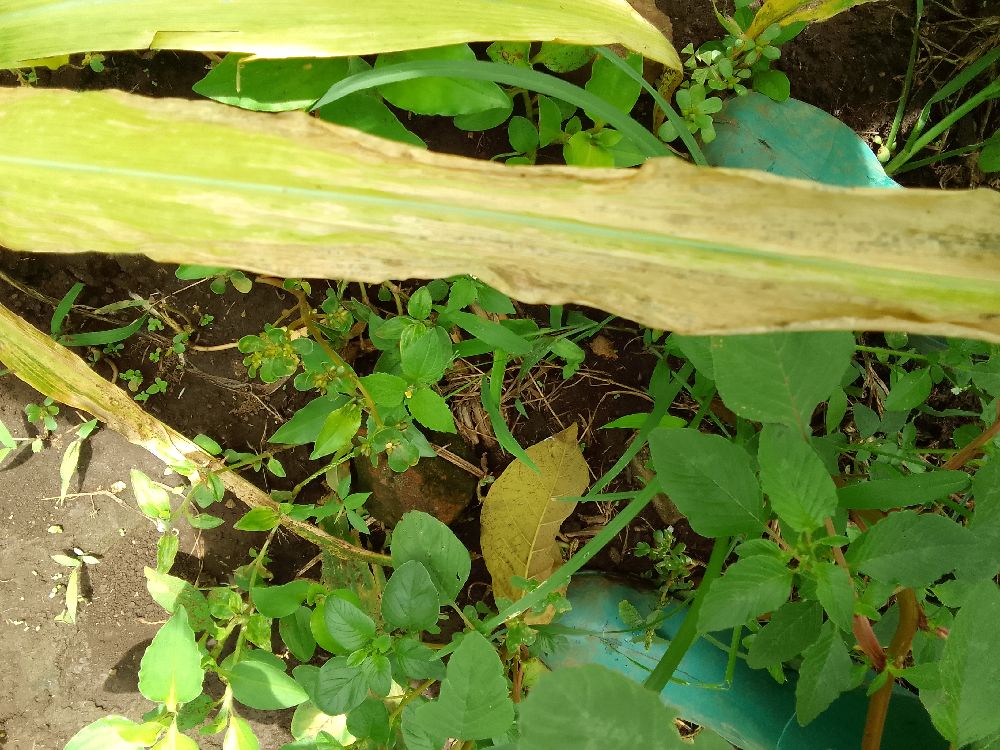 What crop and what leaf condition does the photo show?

maize, maize lethal necrosis
